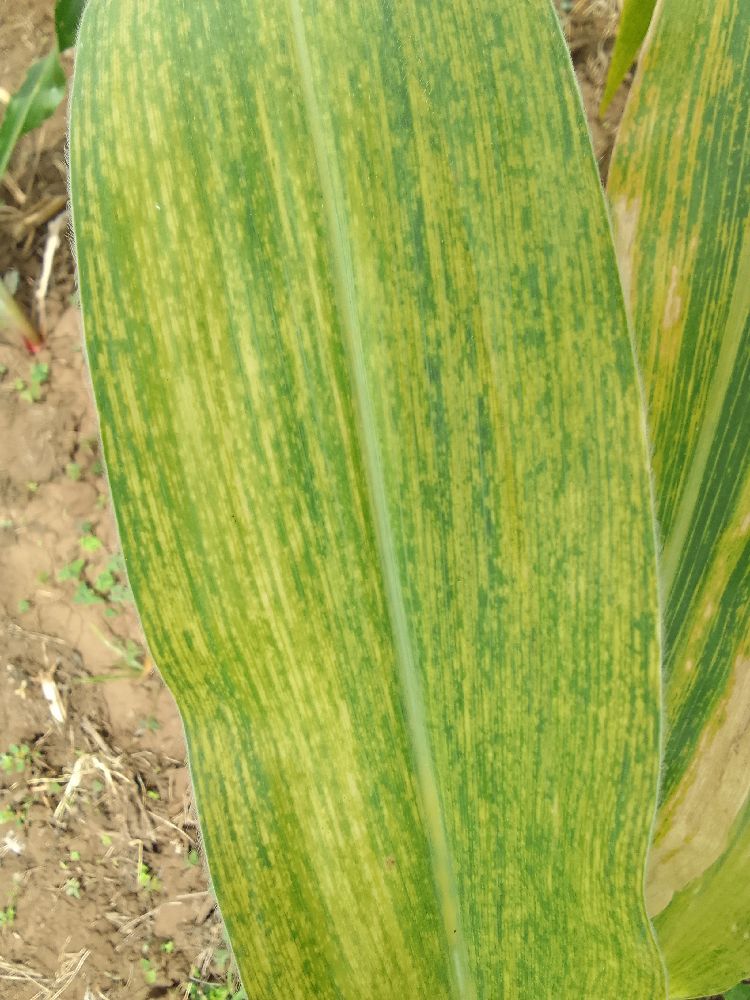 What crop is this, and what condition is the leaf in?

maize, maize lethal necrosis
